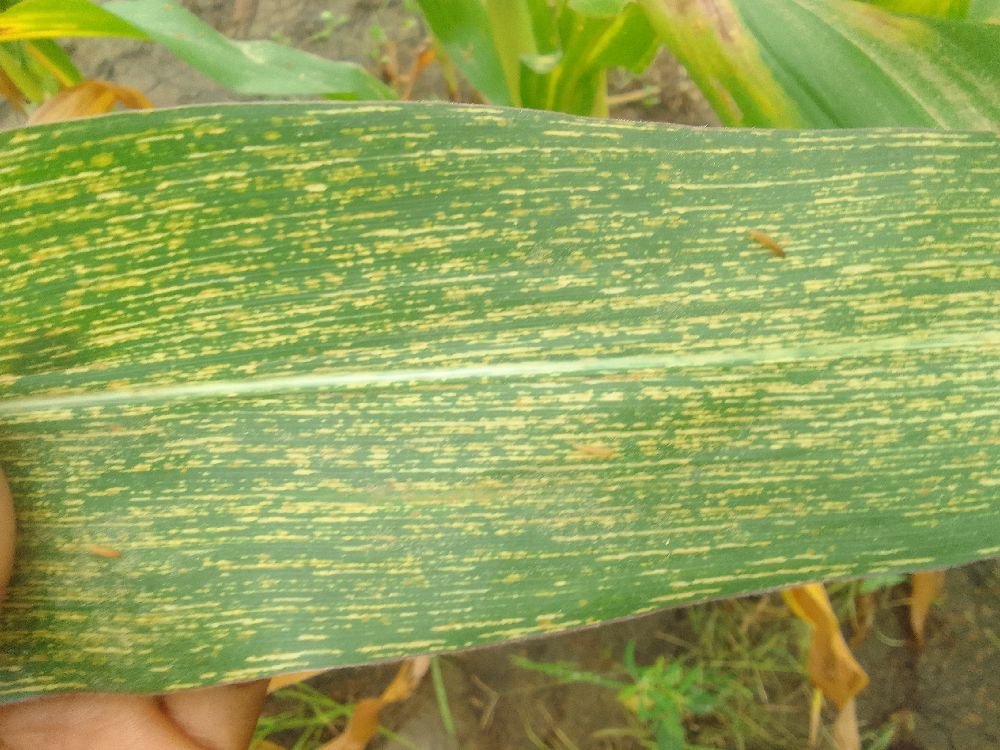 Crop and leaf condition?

maize, maize streak virus
